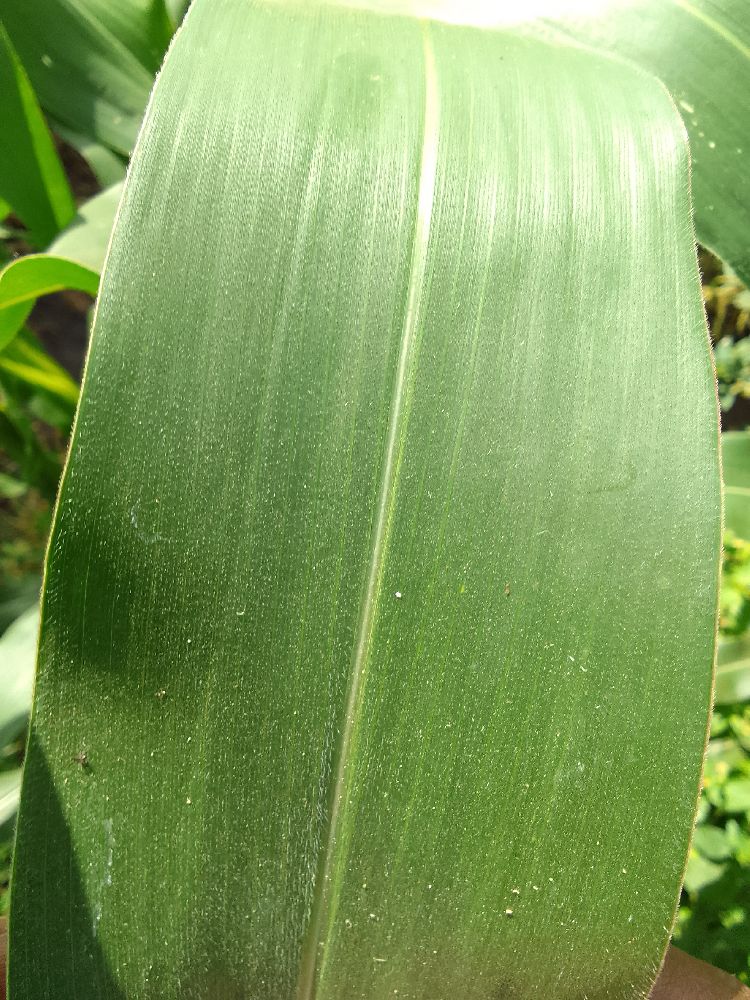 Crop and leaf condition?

maize, healthy
